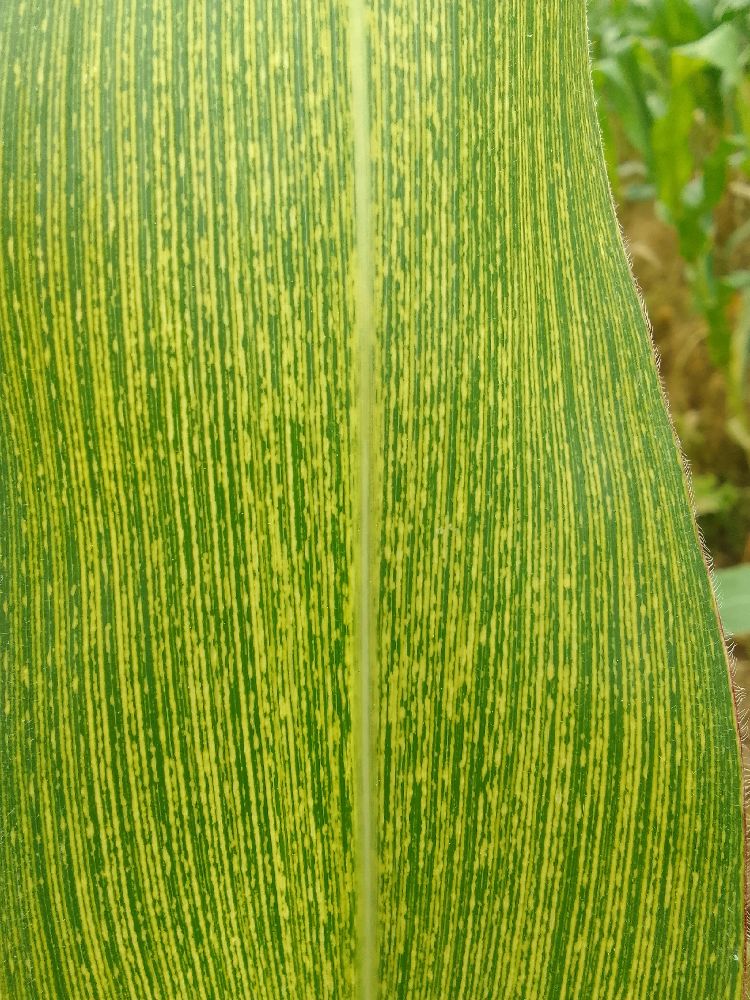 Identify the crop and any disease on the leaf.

maize, maize streak virus
